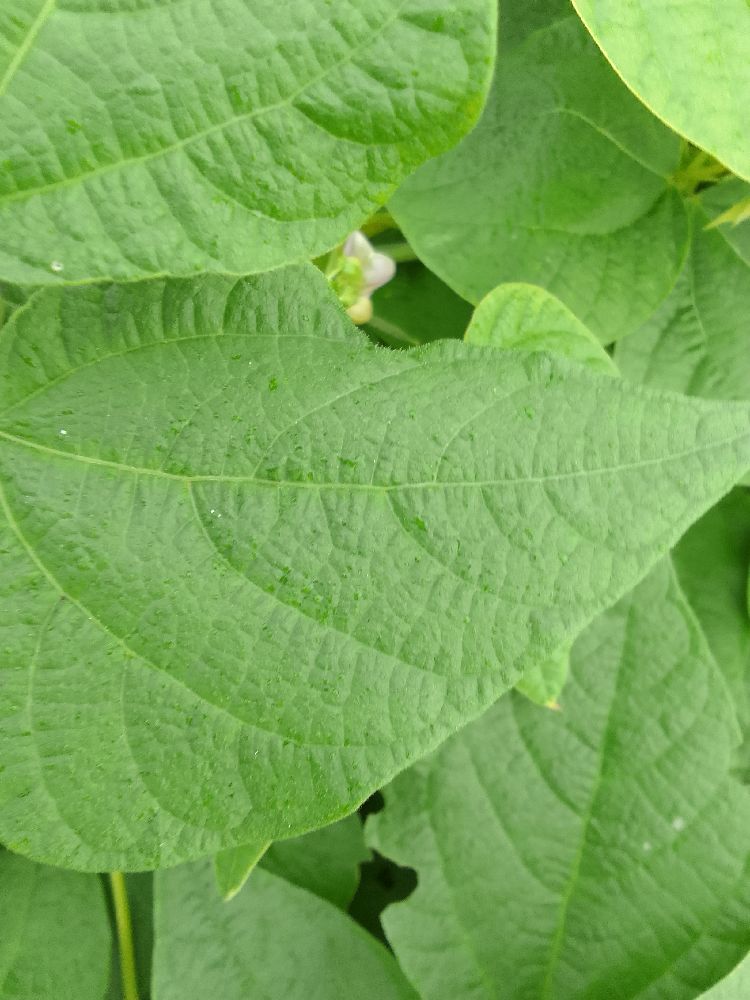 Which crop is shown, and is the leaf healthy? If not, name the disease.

common bean, healthy
